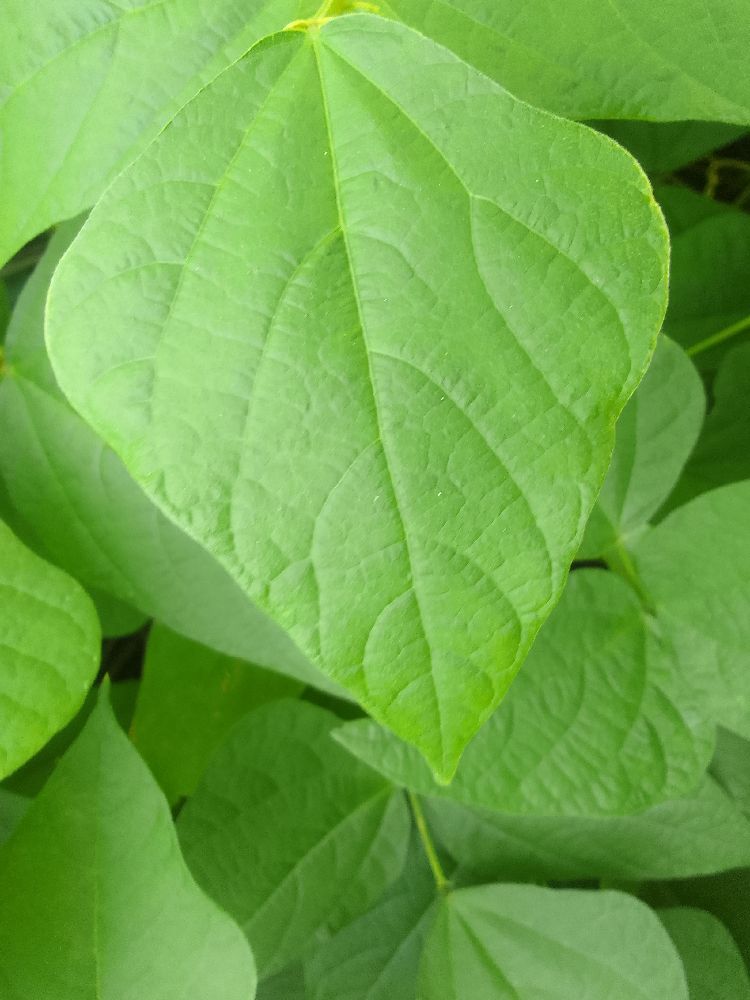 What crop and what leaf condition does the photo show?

common bean, healthy
